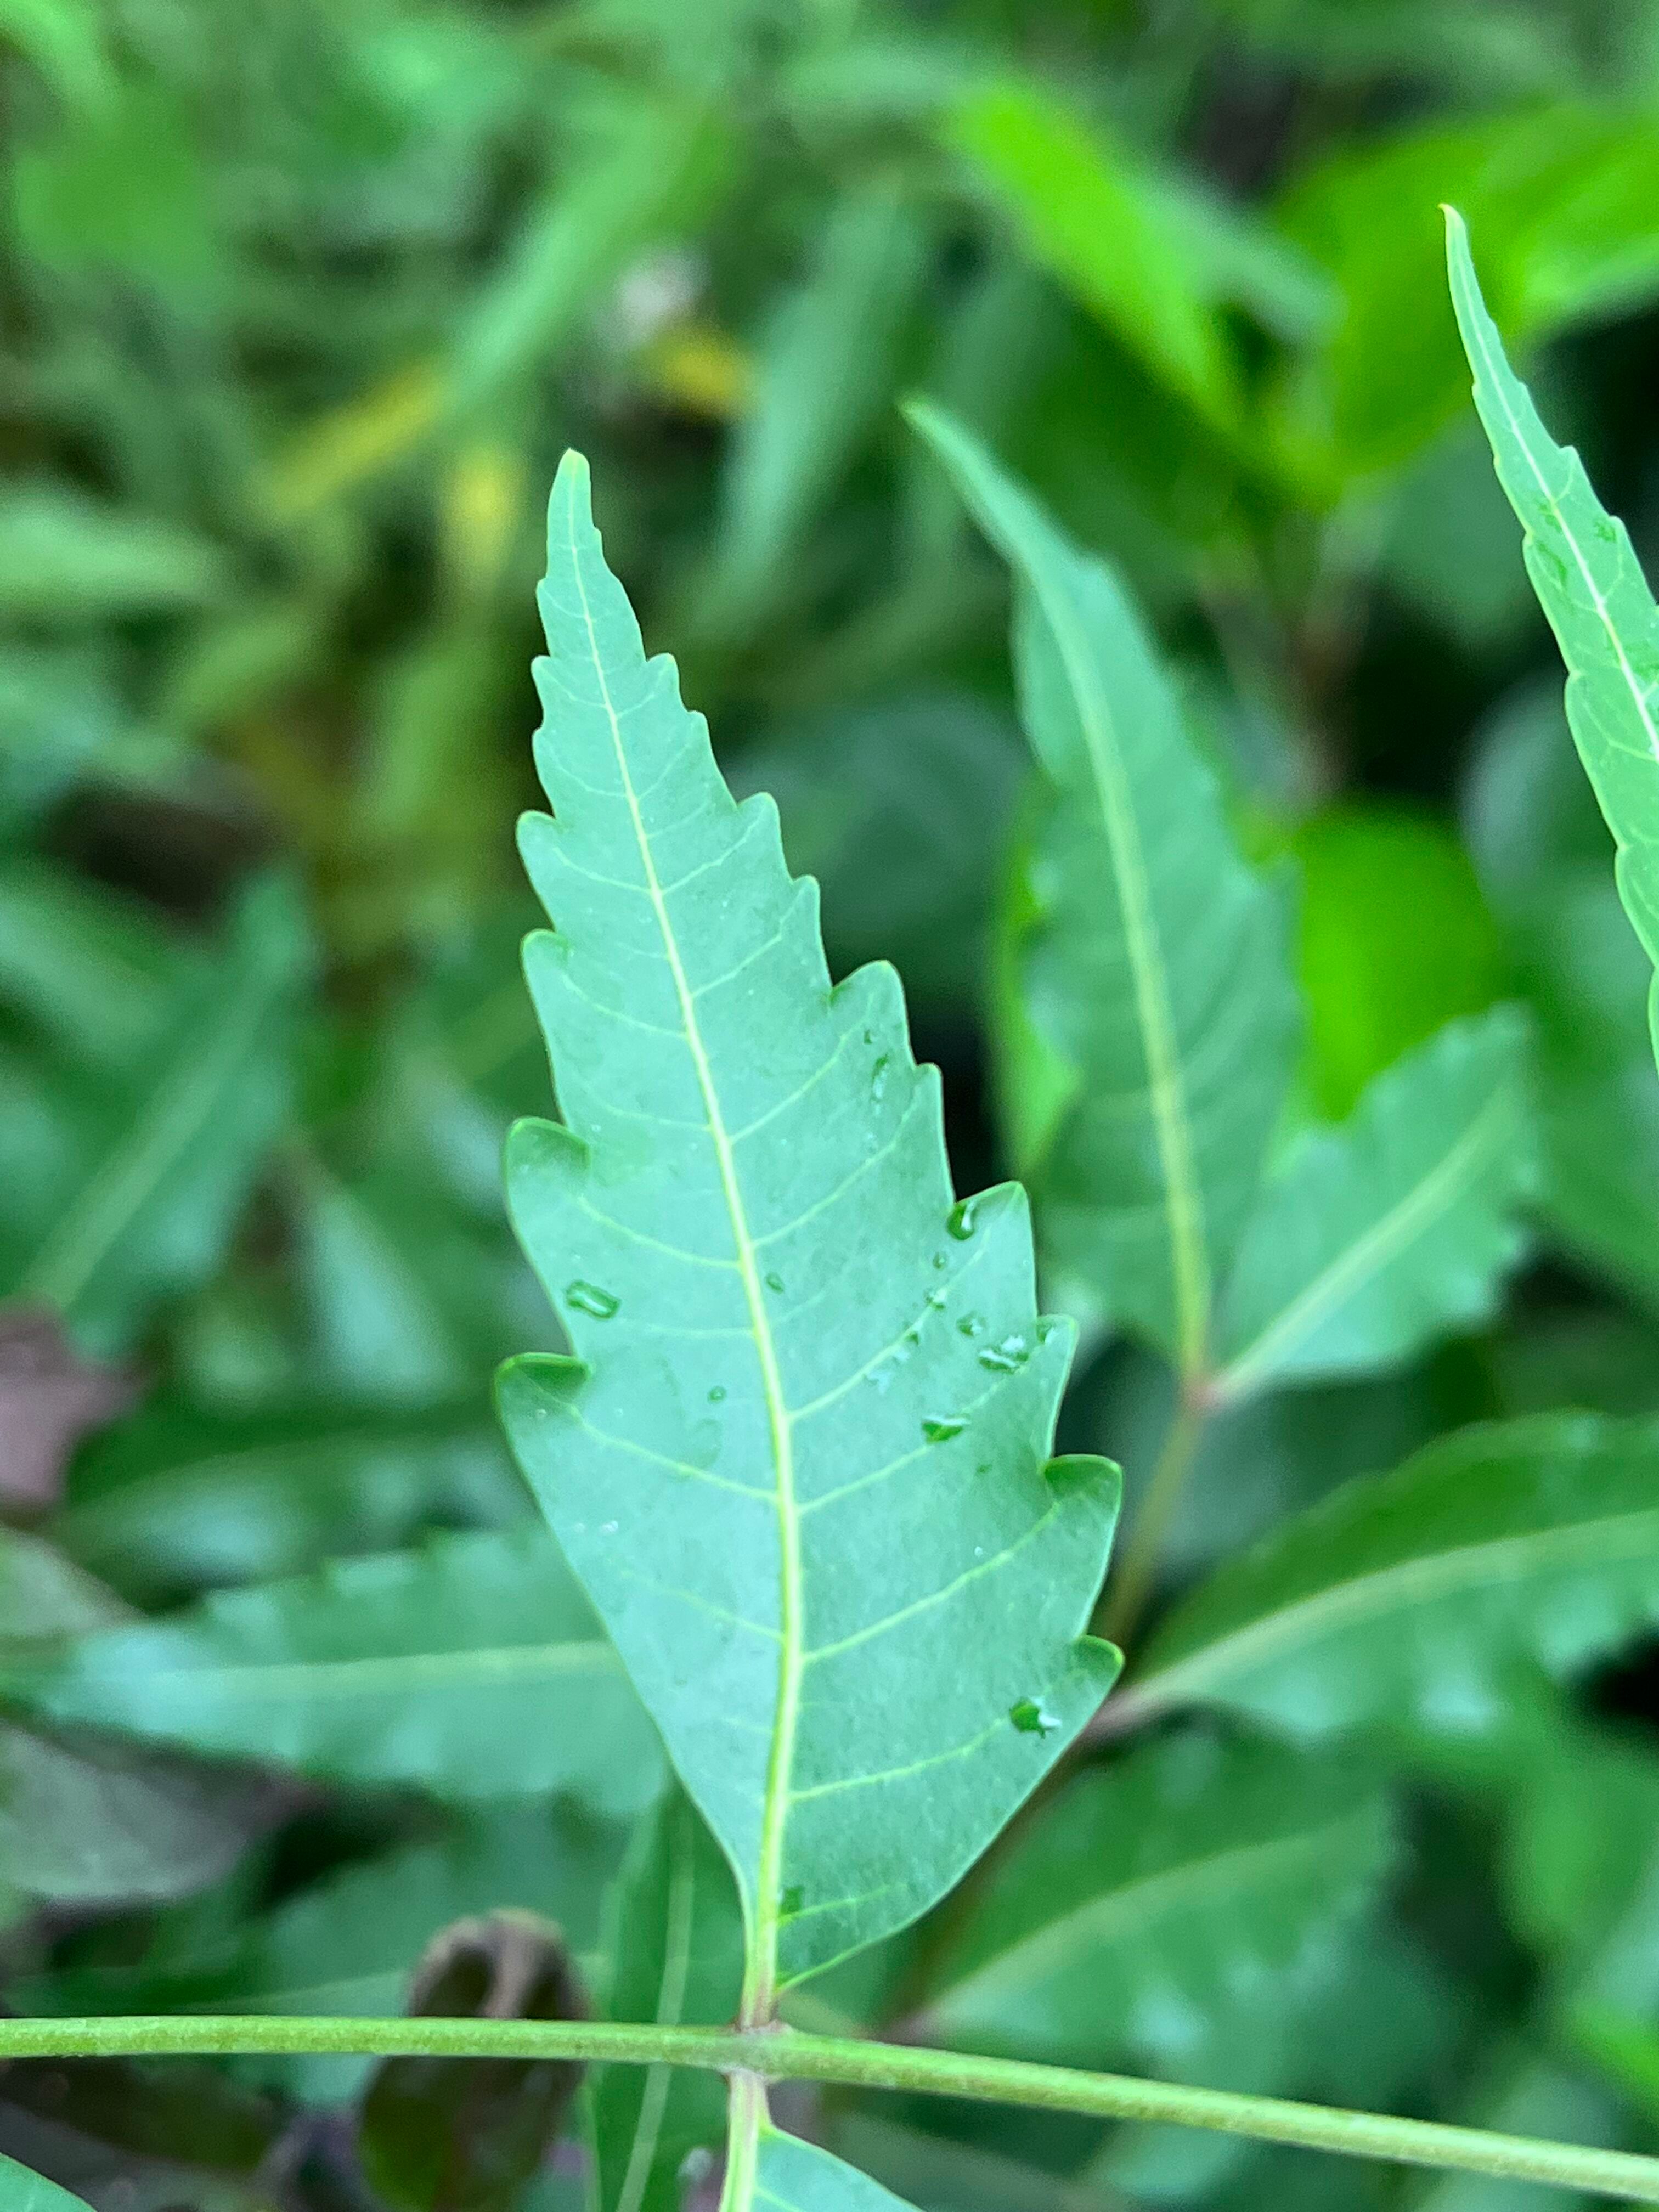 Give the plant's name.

neem
